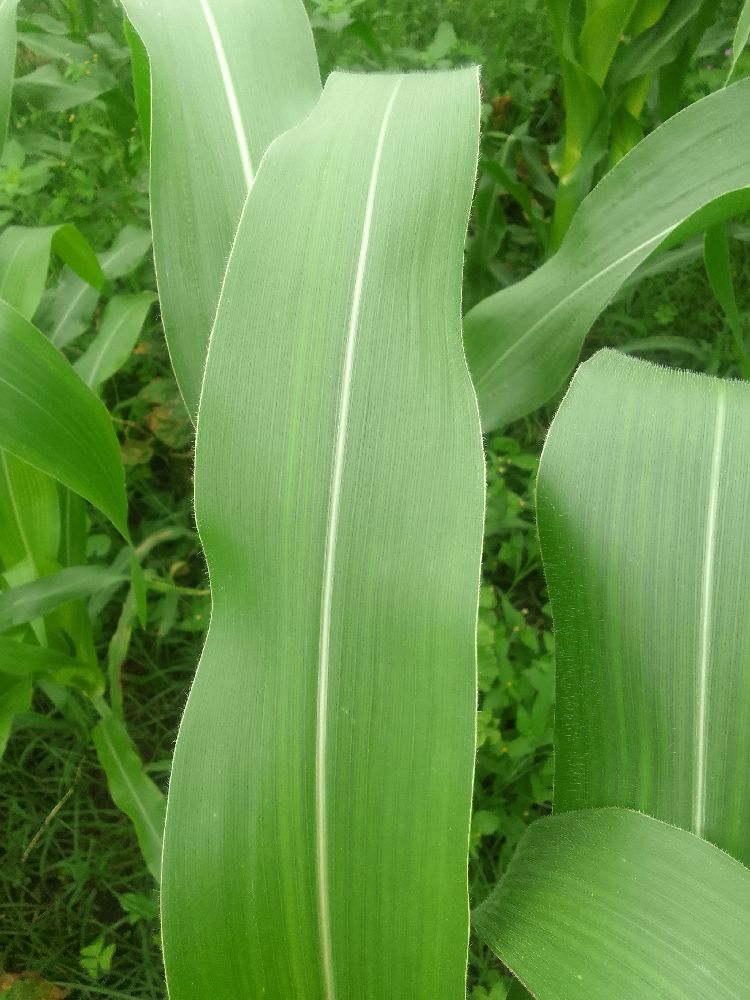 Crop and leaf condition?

maize, healthy
